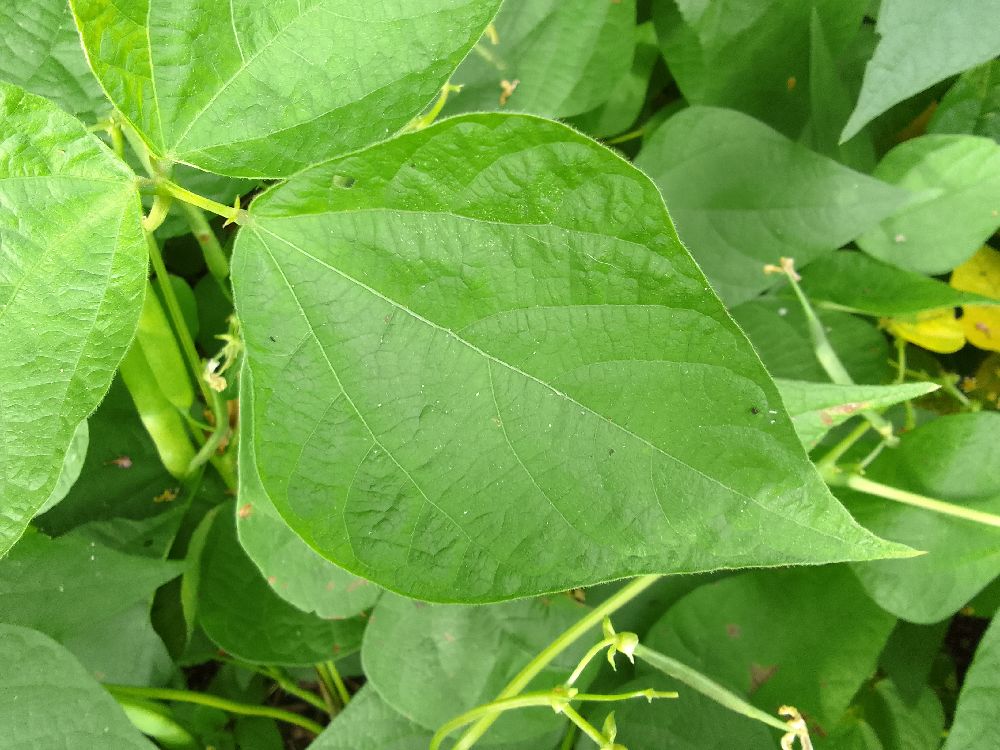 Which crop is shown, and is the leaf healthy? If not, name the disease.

common bean, healthy
